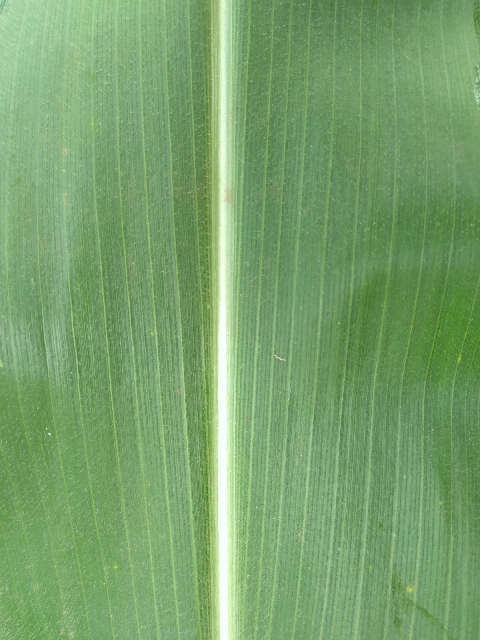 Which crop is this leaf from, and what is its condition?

maize, healthy
